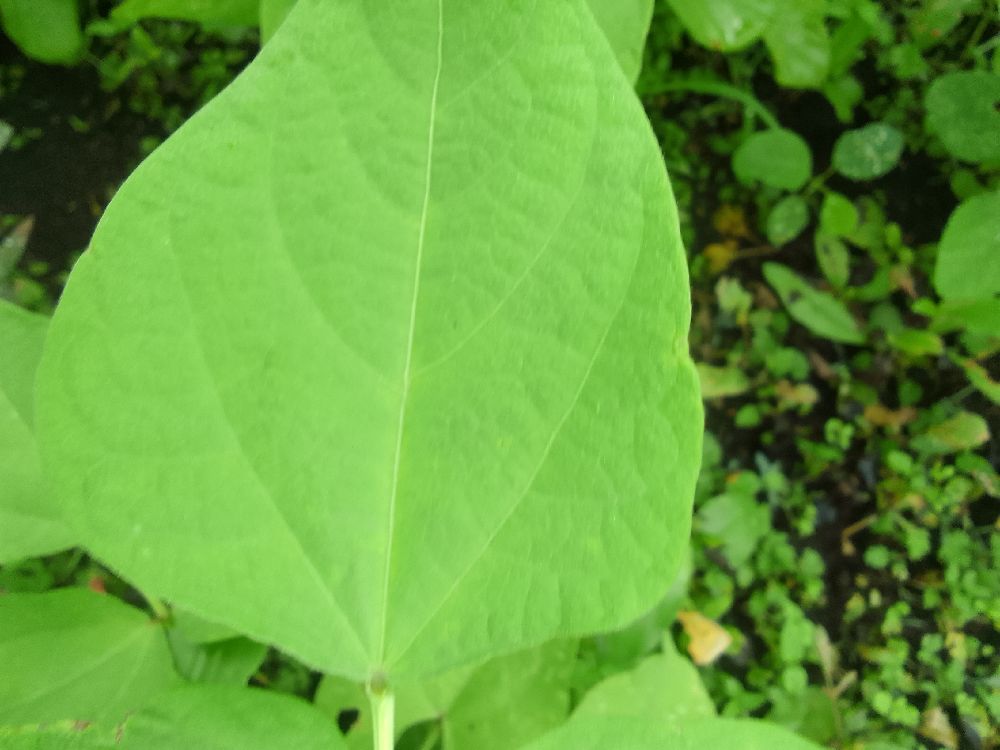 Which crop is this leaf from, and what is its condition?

common bean, healthy
